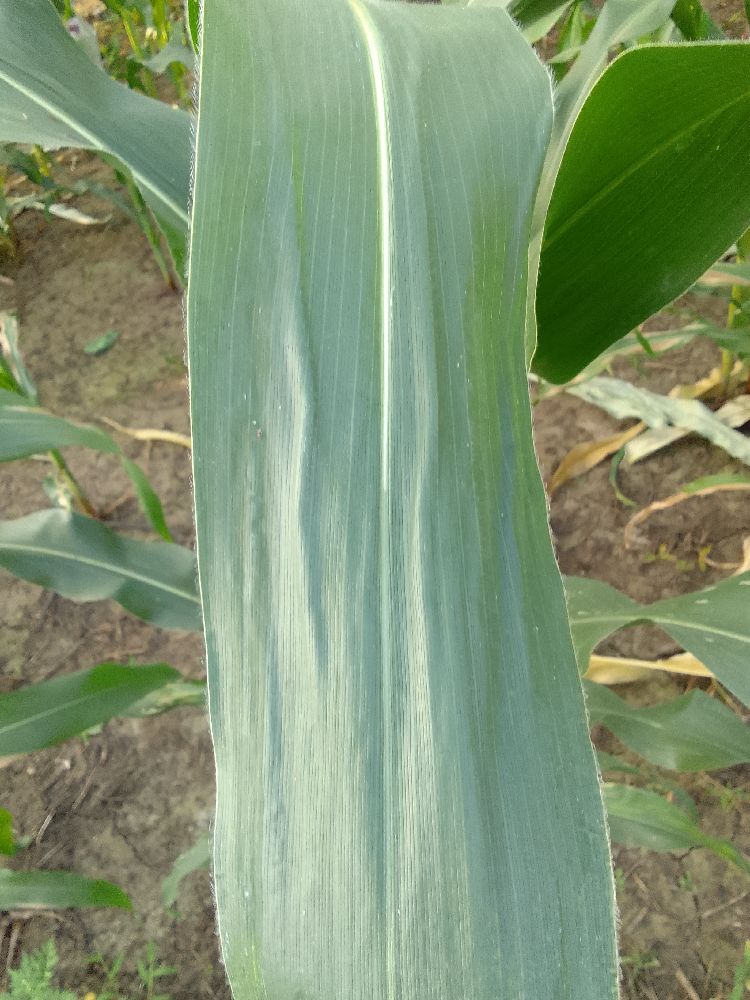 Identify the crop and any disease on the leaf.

maize, healthy
